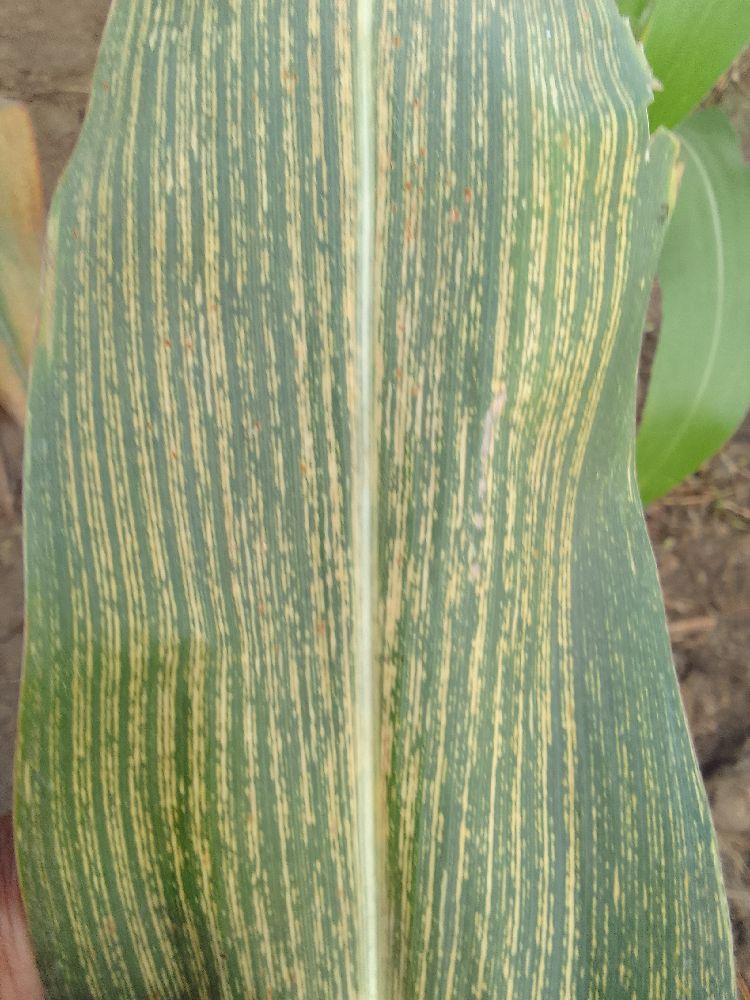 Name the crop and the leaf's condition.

maize, maize streak virus
